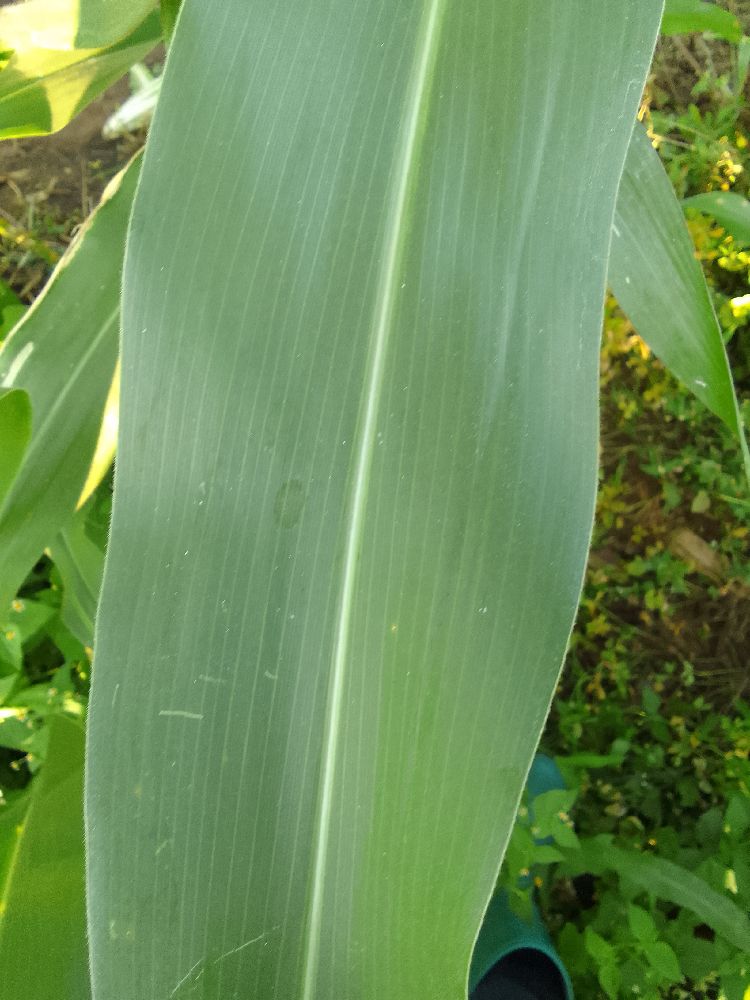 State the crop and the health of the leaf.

maize, healthy
